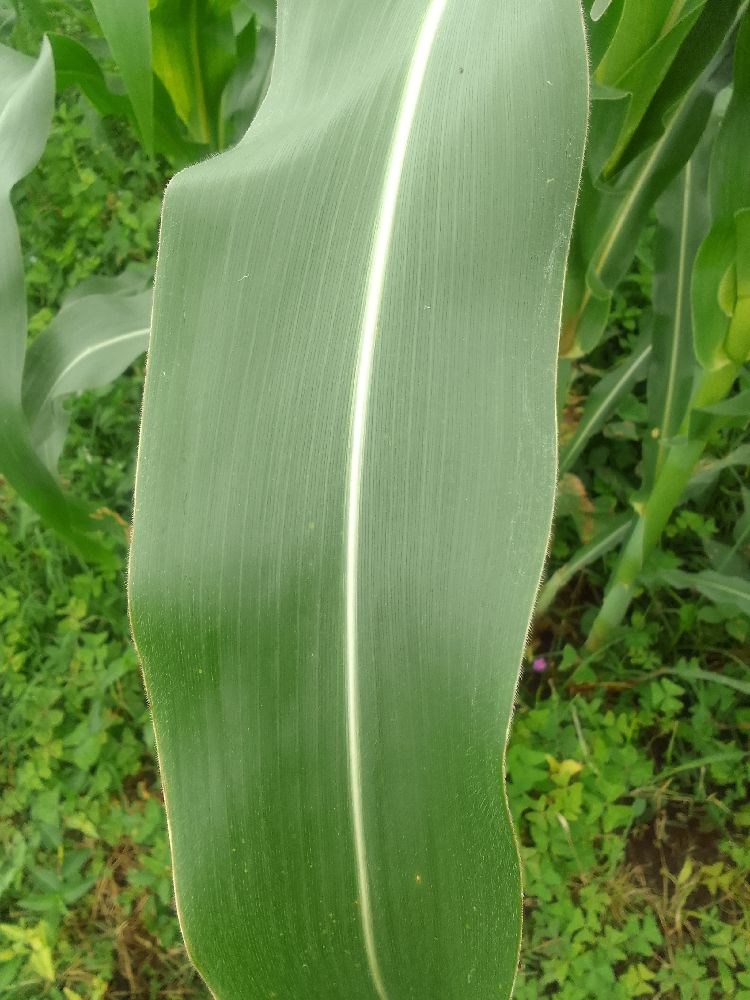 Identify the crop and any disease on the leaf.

maize, healthy
